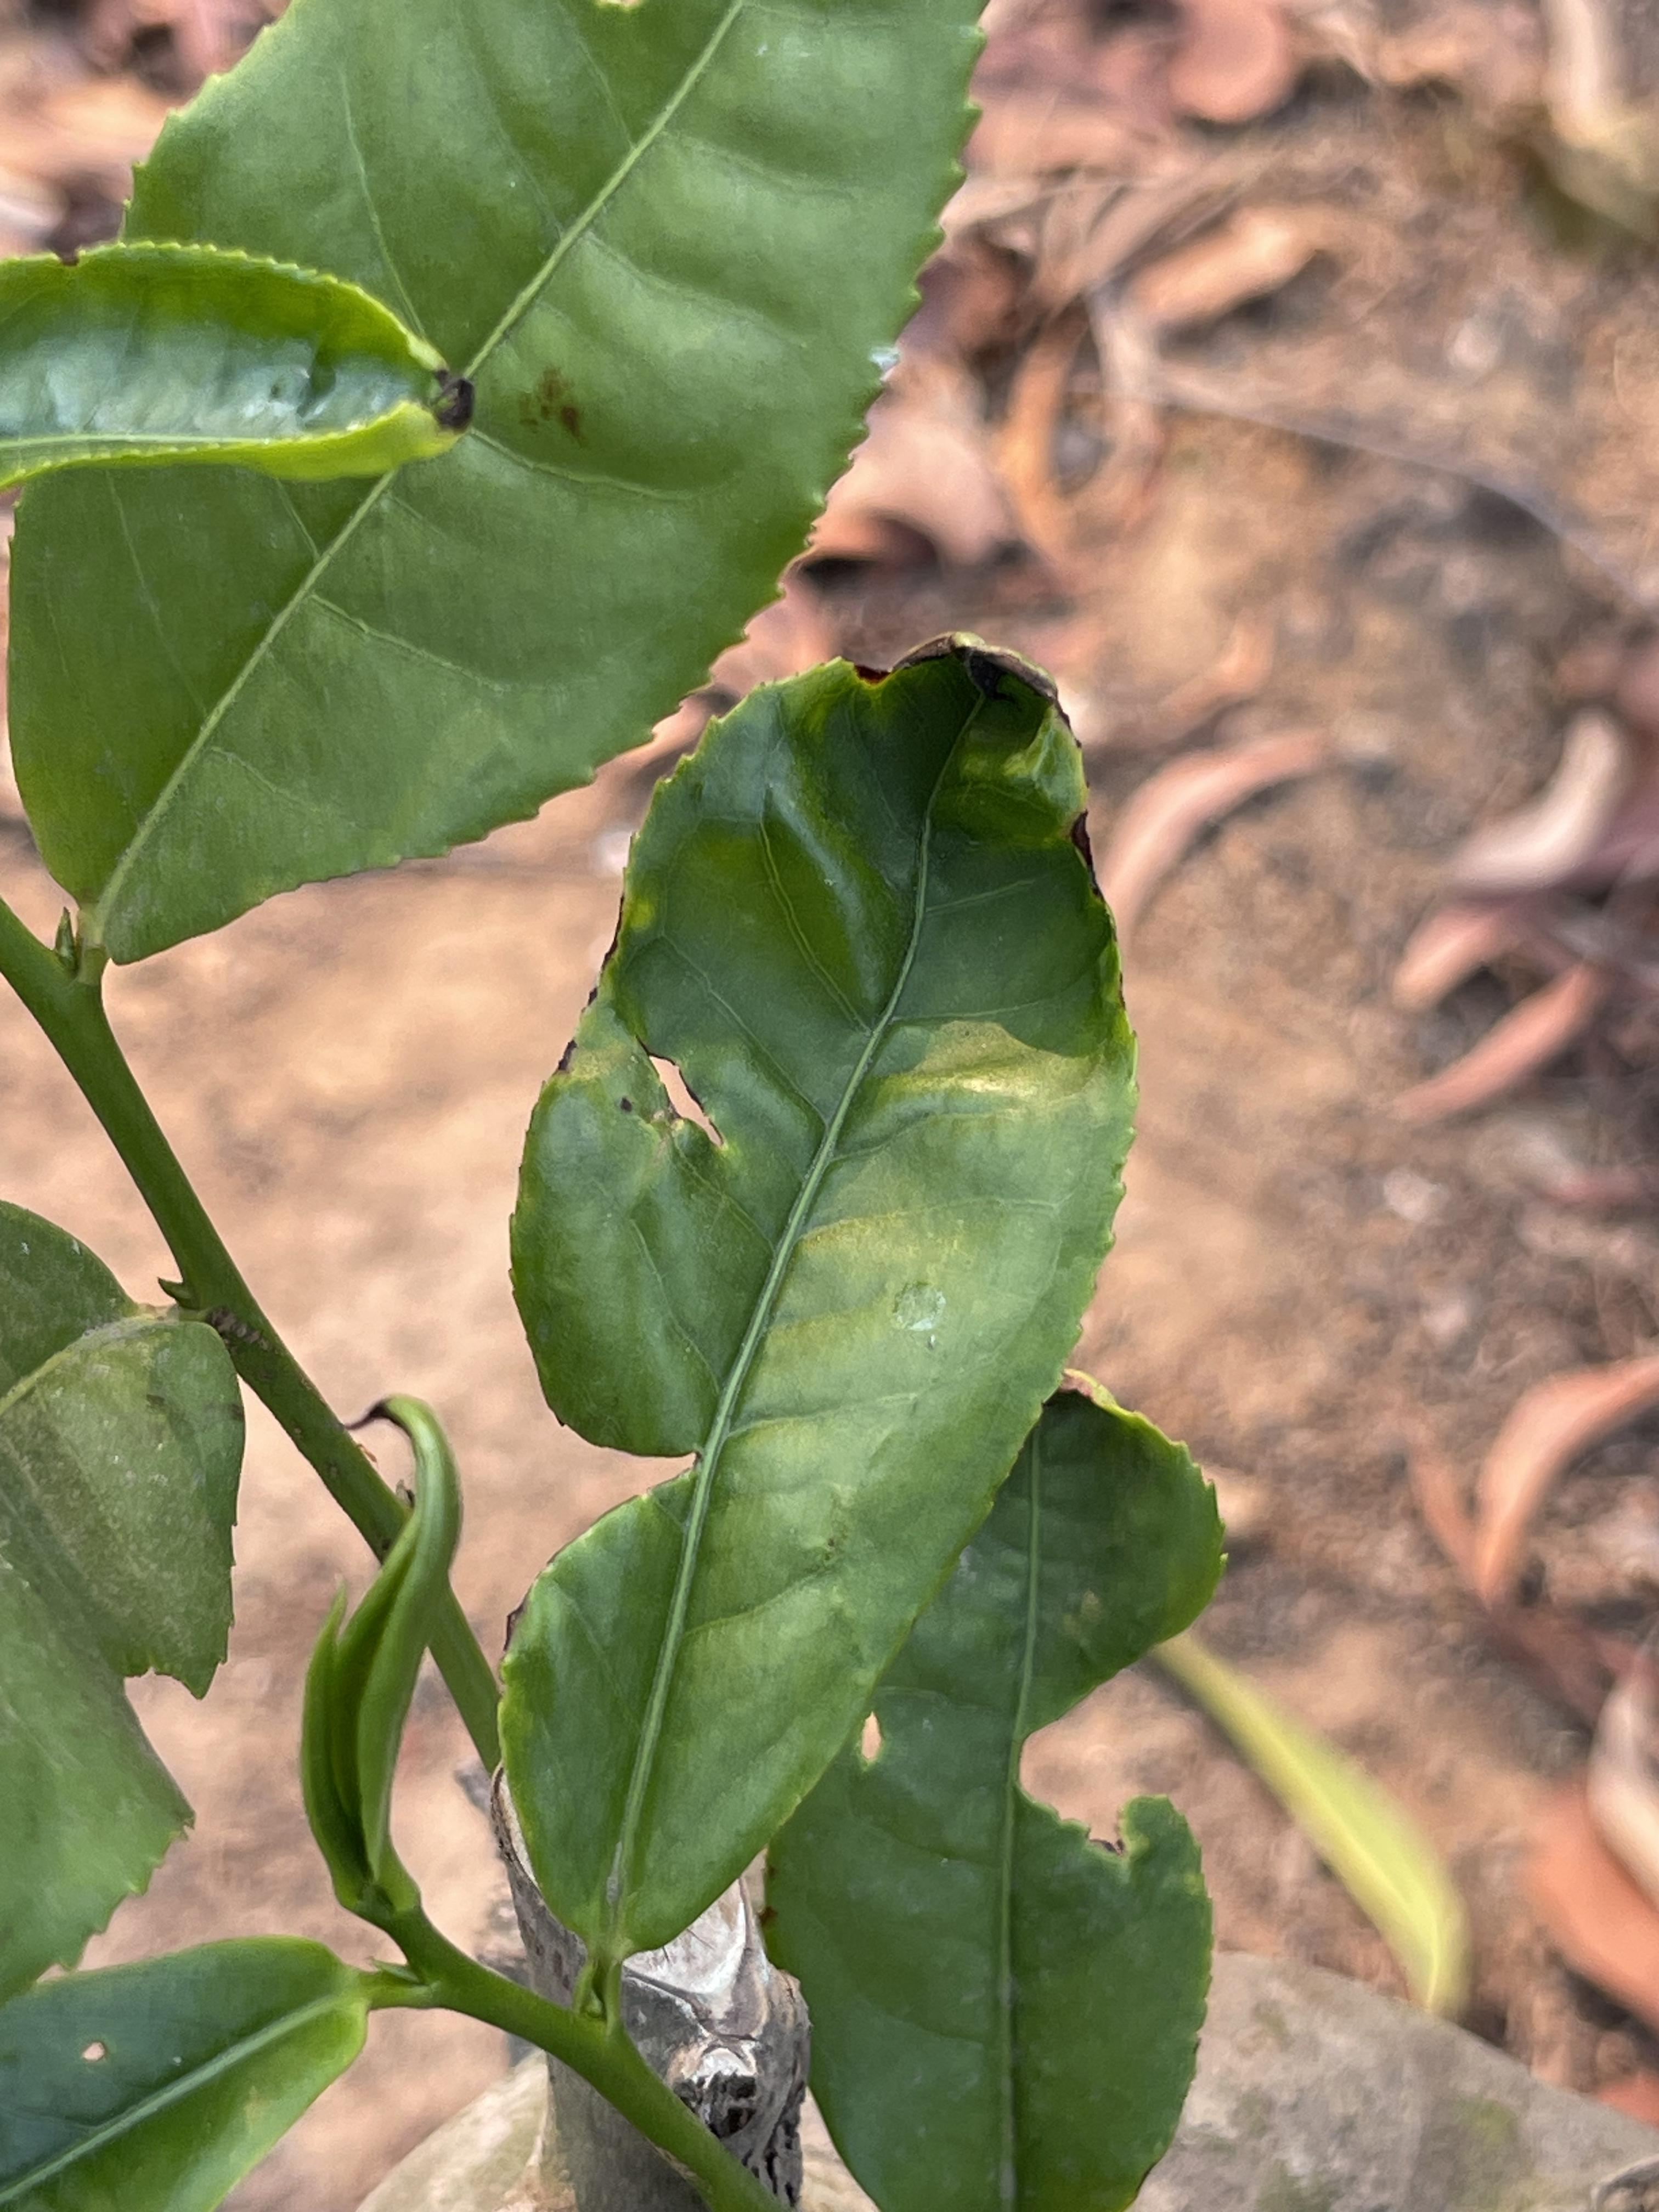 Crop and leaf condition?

tea, helopeltis
